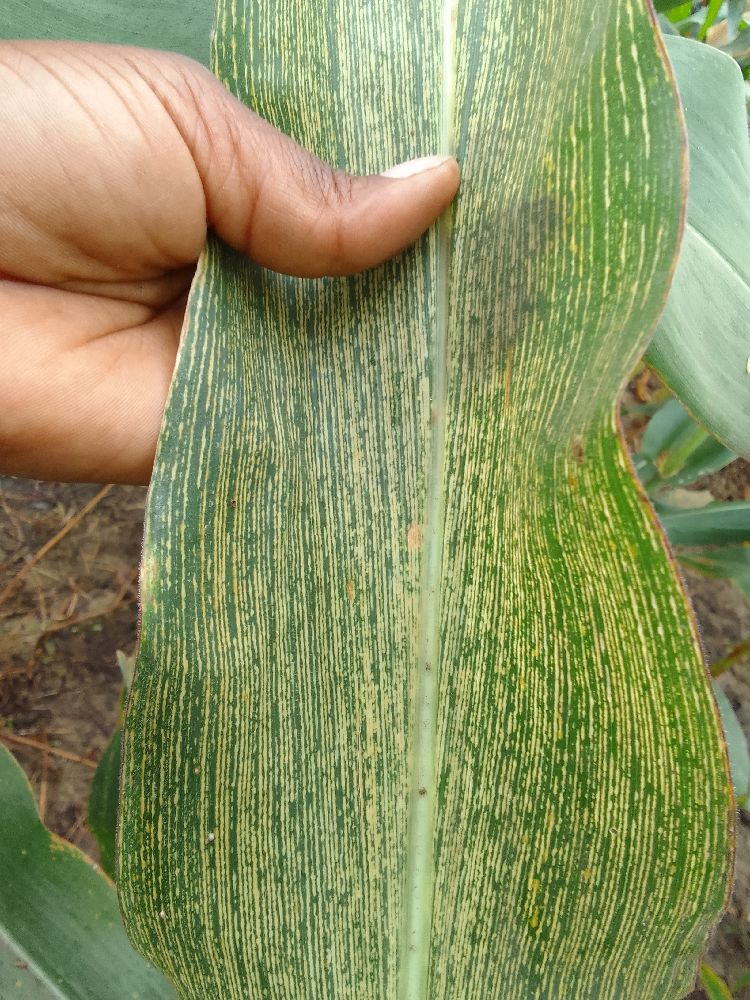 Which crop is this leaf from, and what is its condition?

maize, maize streak virus
